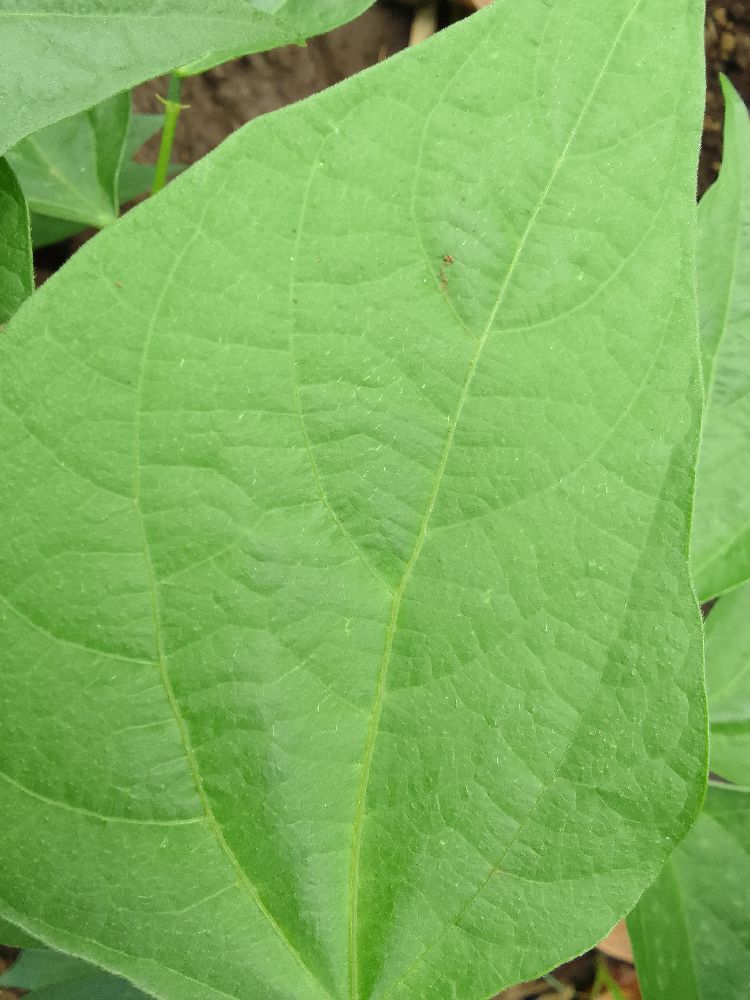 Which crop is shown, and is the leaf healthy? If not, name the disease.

common bean, healthy
